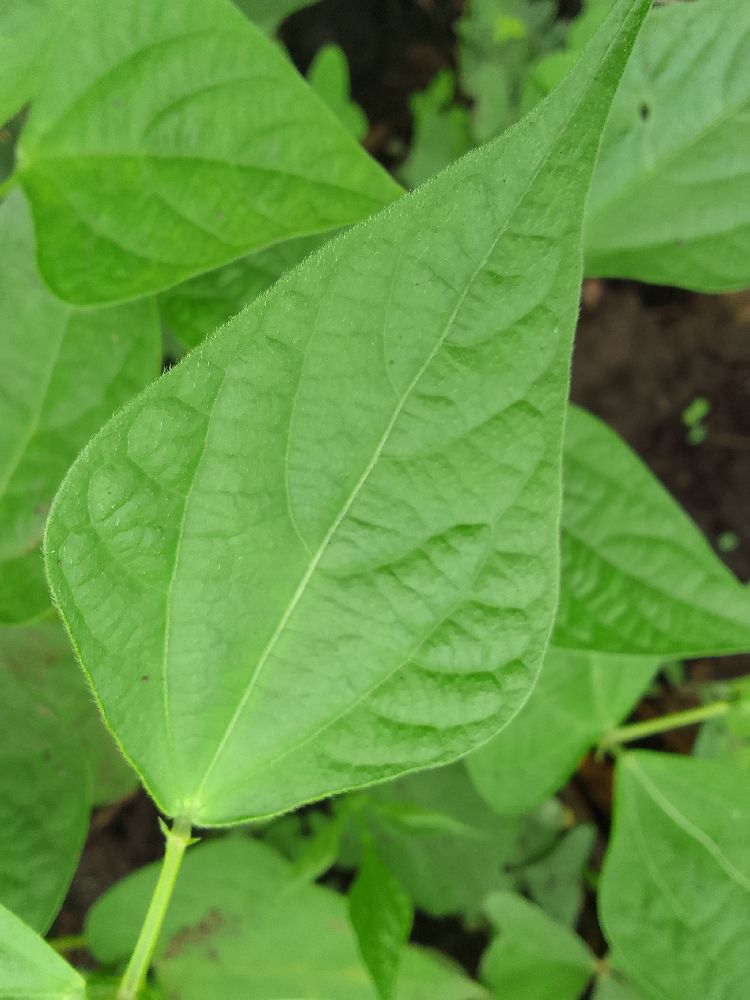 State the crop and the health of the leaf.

common bean, healthy
